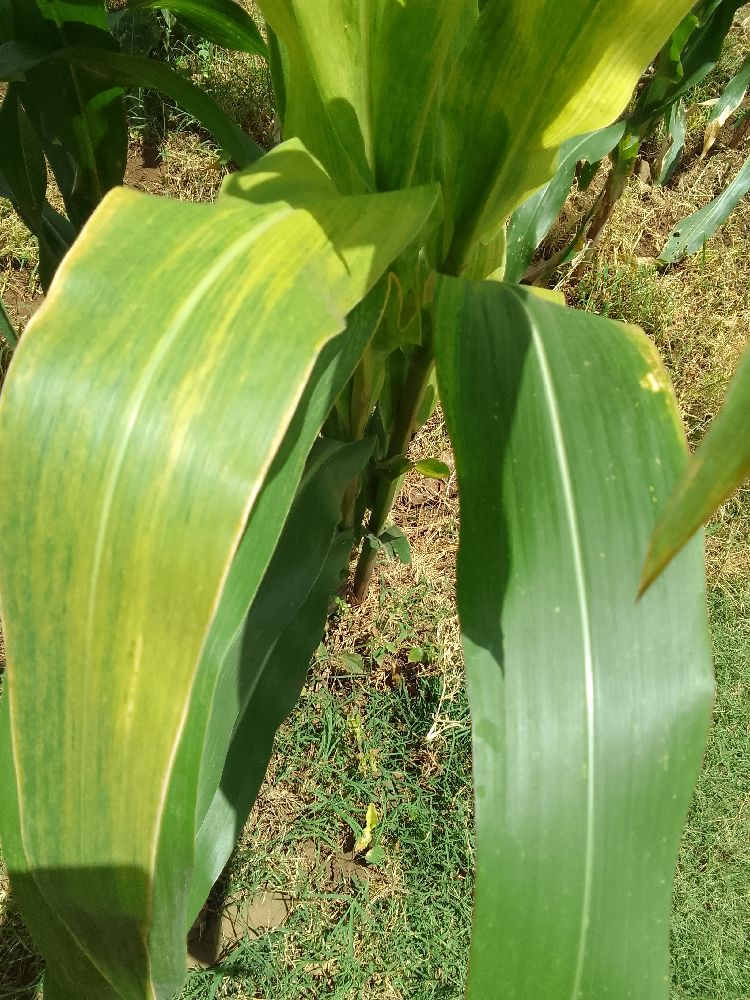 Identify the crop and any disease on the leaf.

maize, maize lethal necrosis
